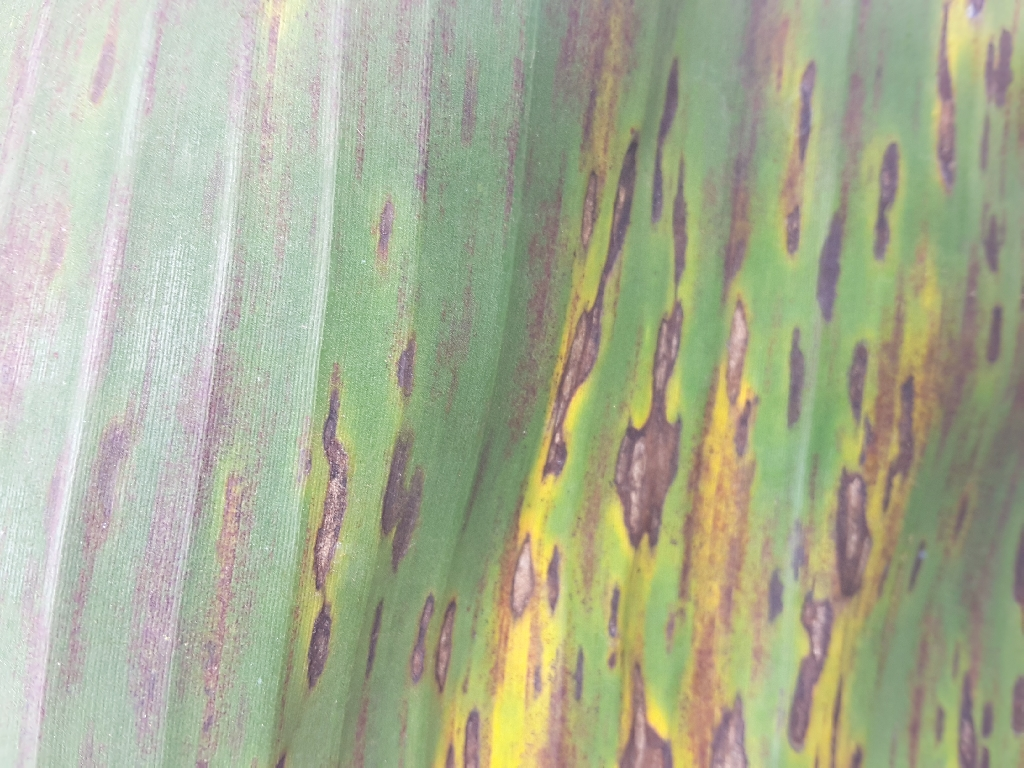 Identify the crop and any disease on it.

banana, black sigatoka
